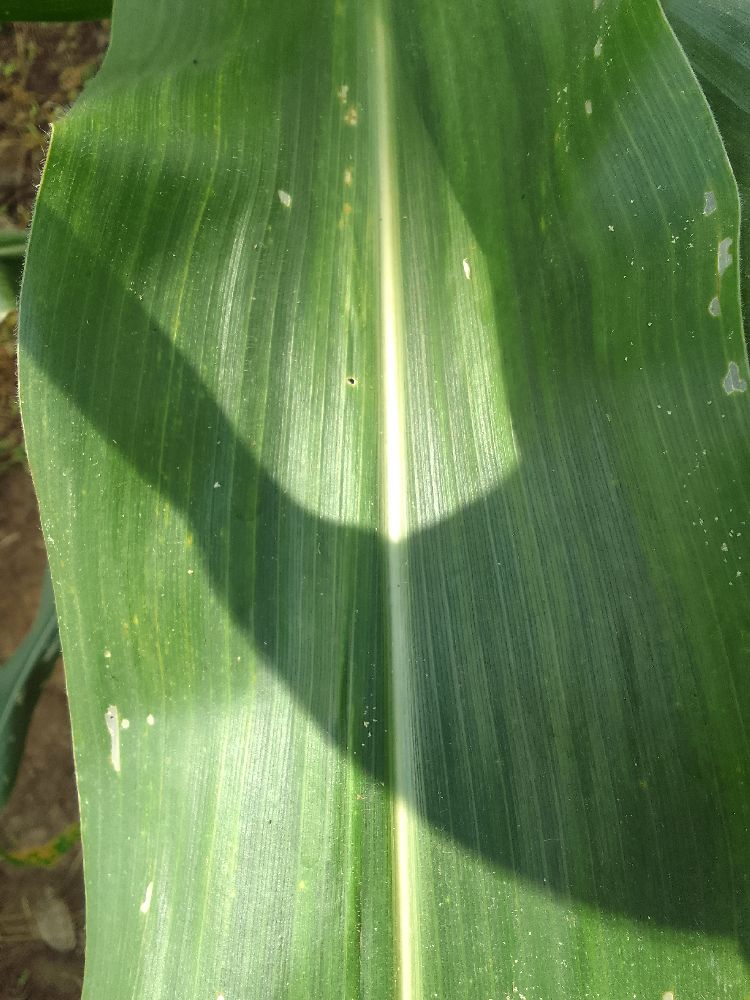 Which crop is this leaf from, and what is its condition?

maize, healthy
